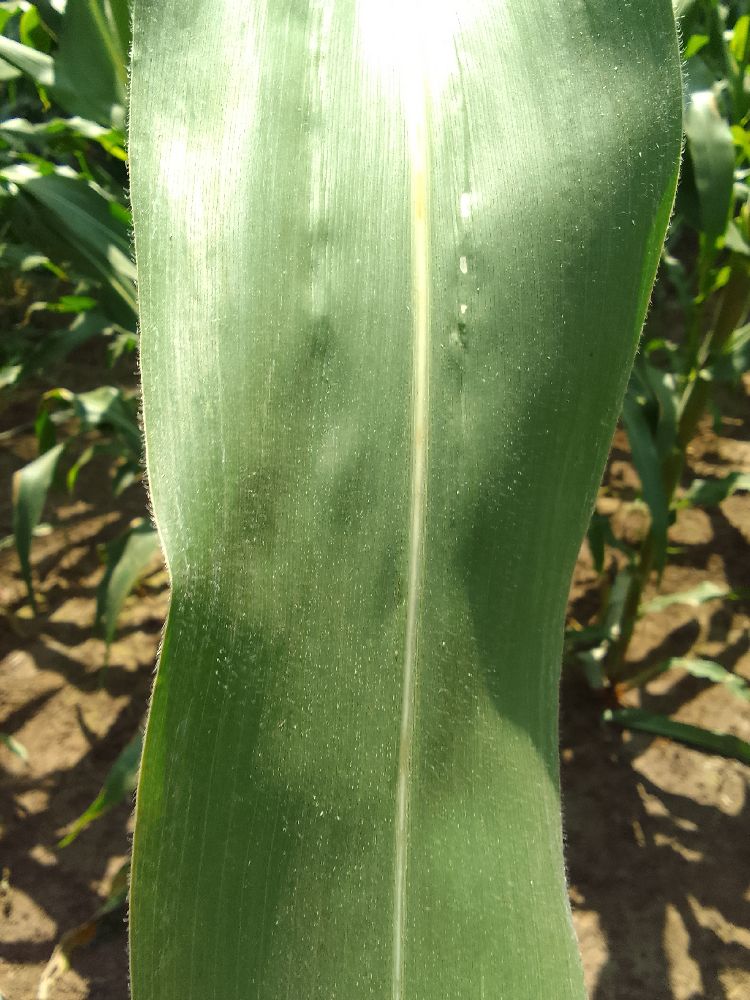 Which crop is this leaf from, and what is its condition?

maize, healthy
